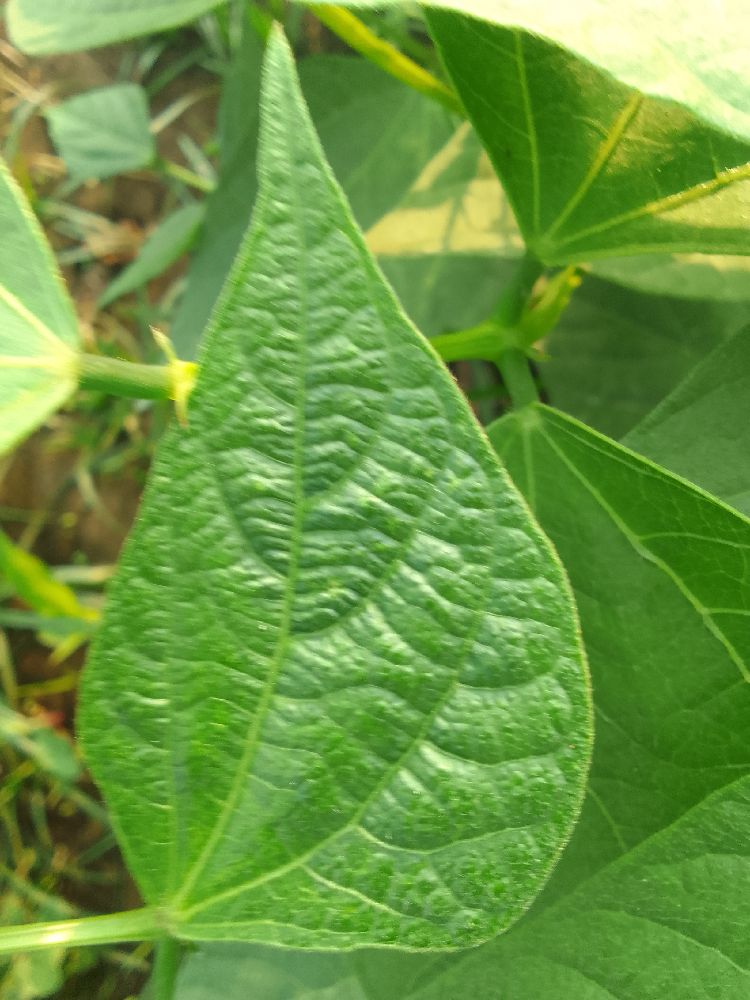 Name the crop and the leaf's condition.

common bean, healthy
